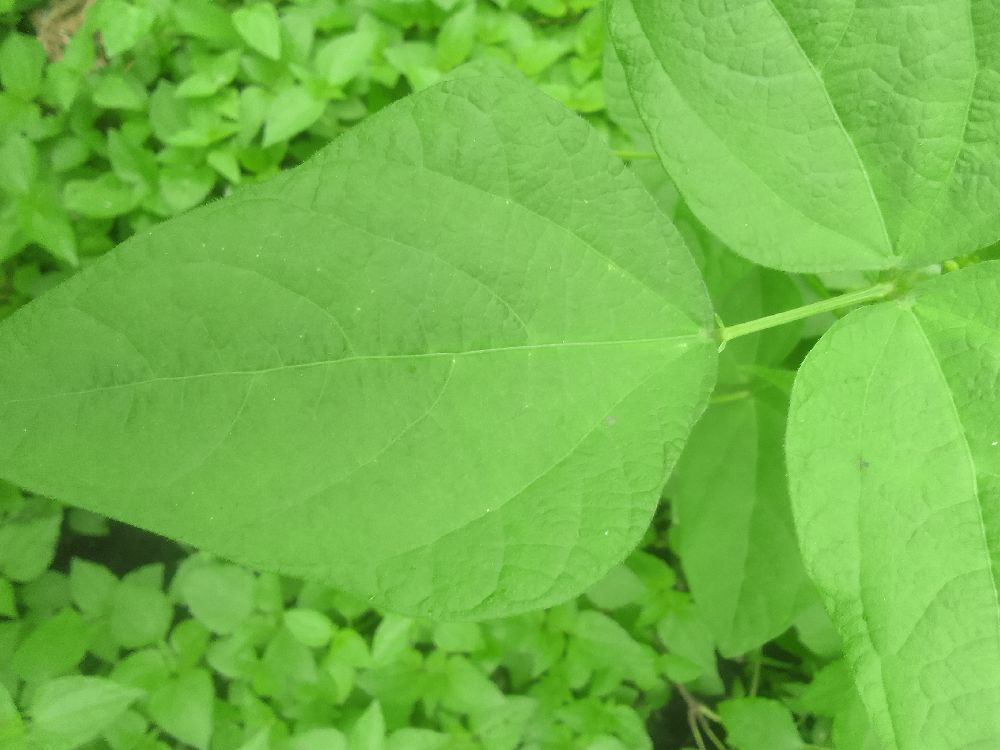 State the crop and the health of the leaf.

common bean, healthy
